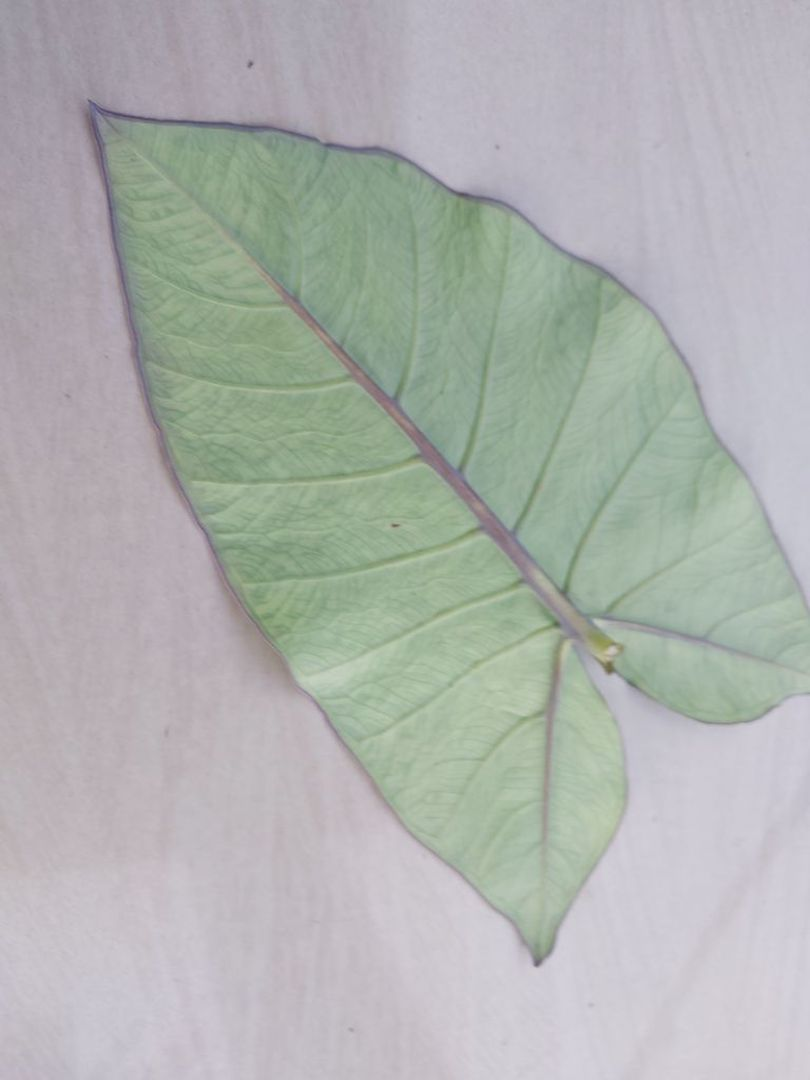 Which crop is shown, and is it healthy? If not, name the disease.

taro, mosaic
